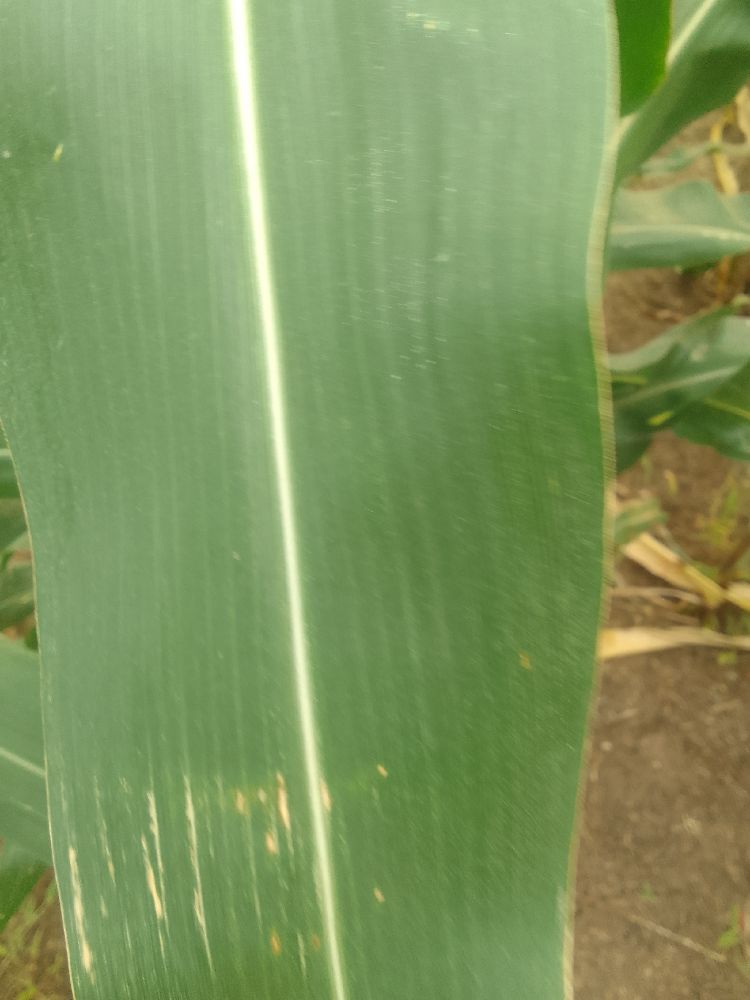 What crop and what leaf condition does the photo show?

maize, healthy
